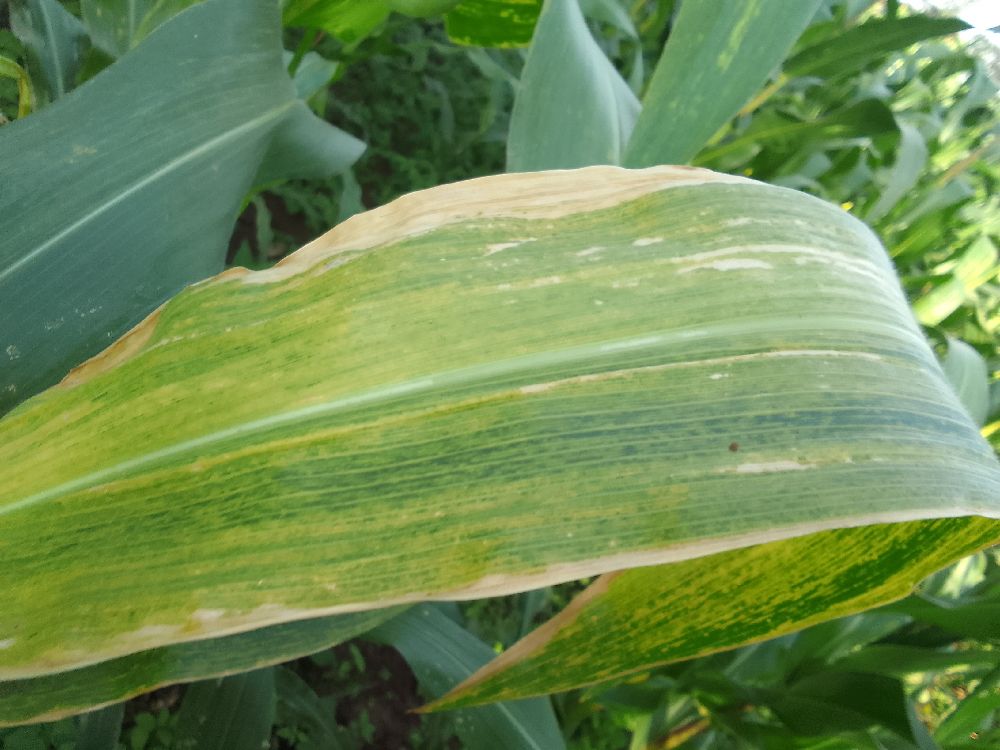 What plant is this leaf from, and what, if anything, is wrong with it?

maize, maize lethal necrosis
